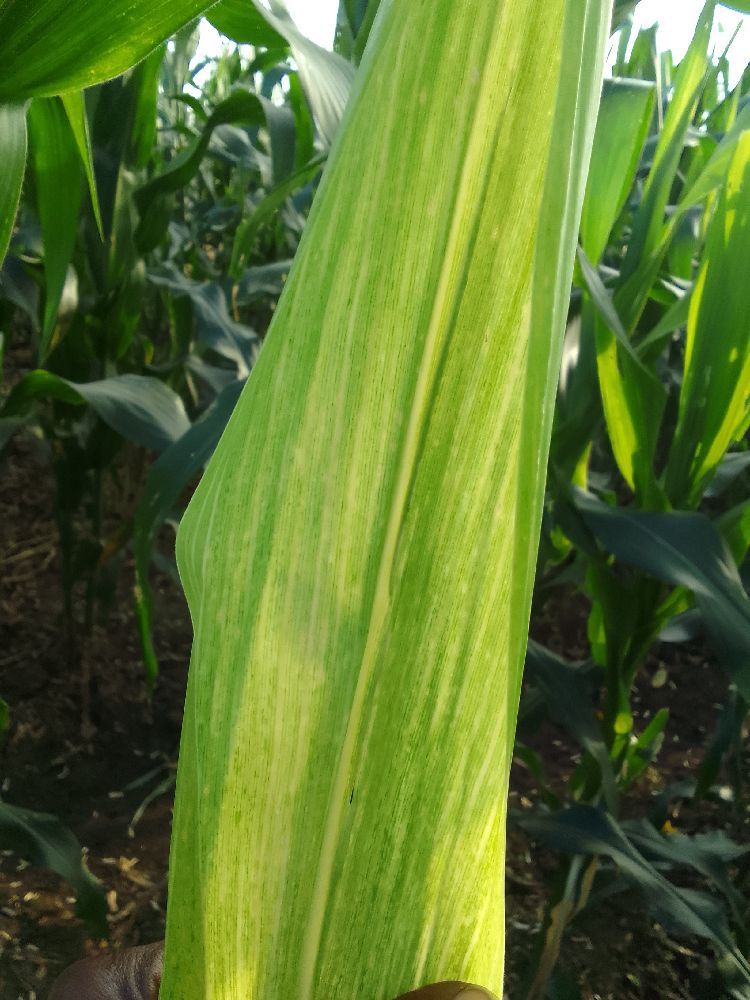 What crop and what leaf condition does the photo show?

maize, maize lethal necrosis
